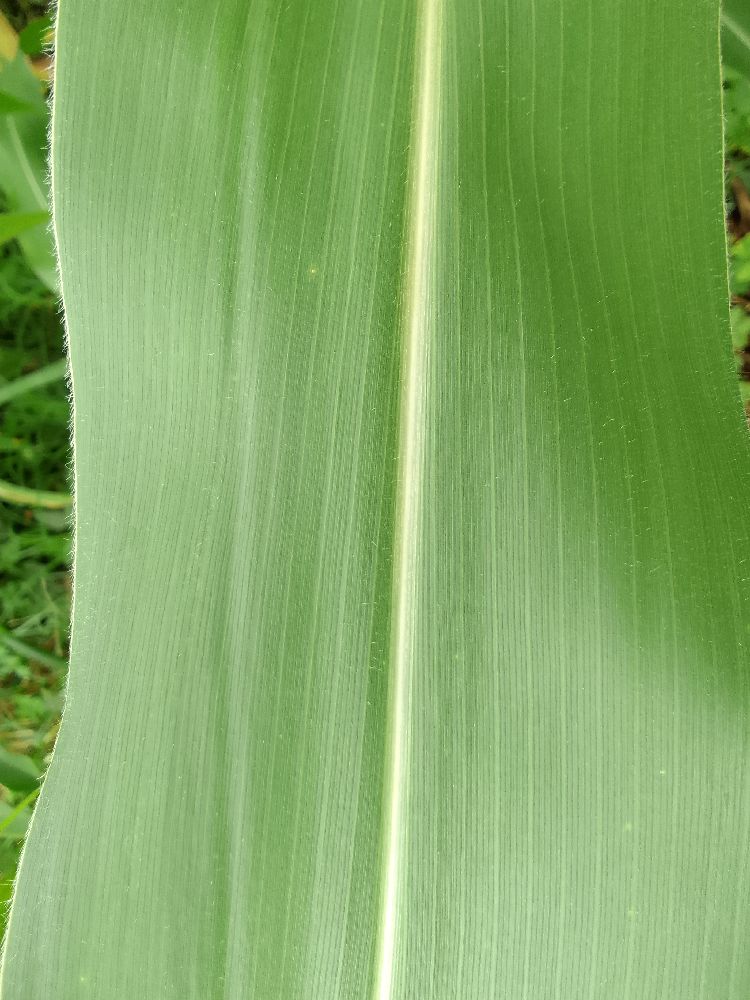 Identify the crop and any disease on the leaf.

maize, healthy
